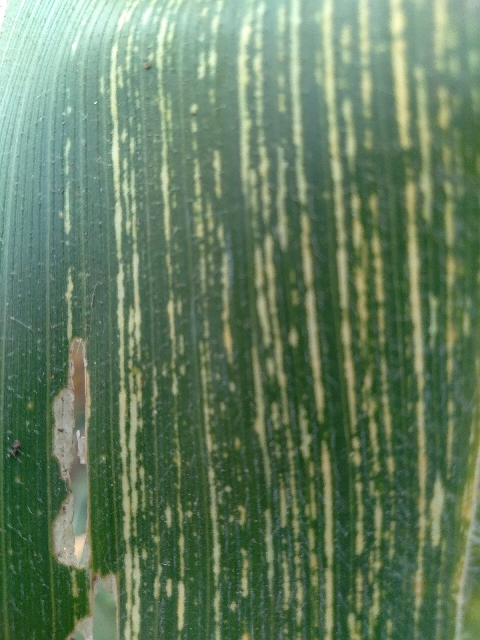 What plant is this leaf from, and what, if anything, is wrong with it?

maize, maize streak virus
